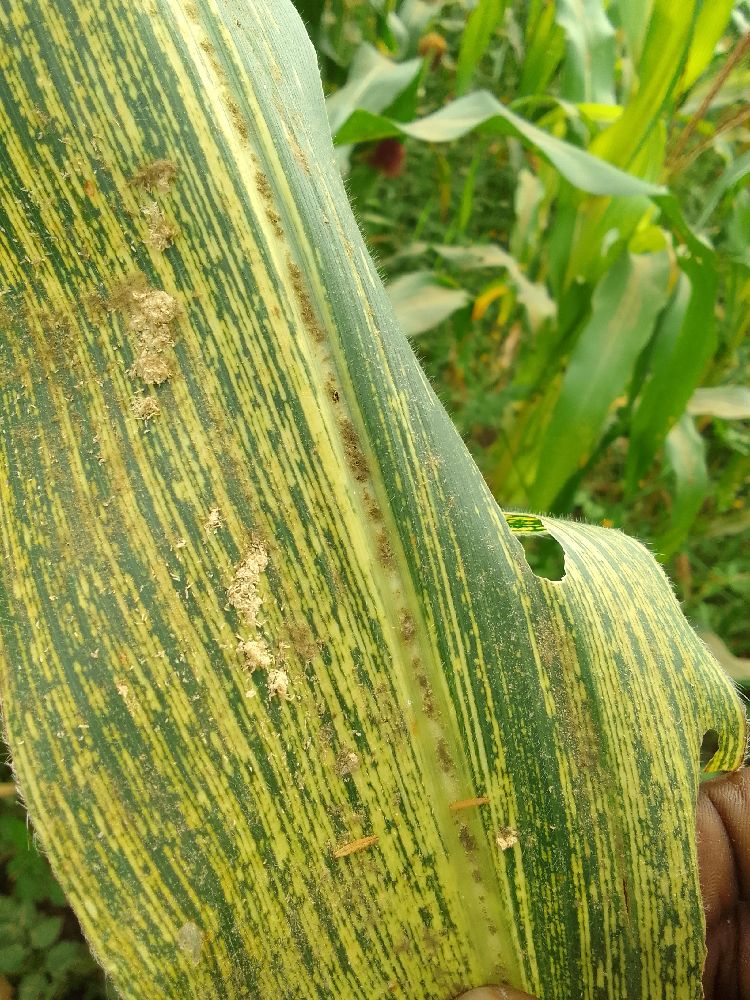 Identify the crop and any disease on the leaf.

maize, maize streak virus
